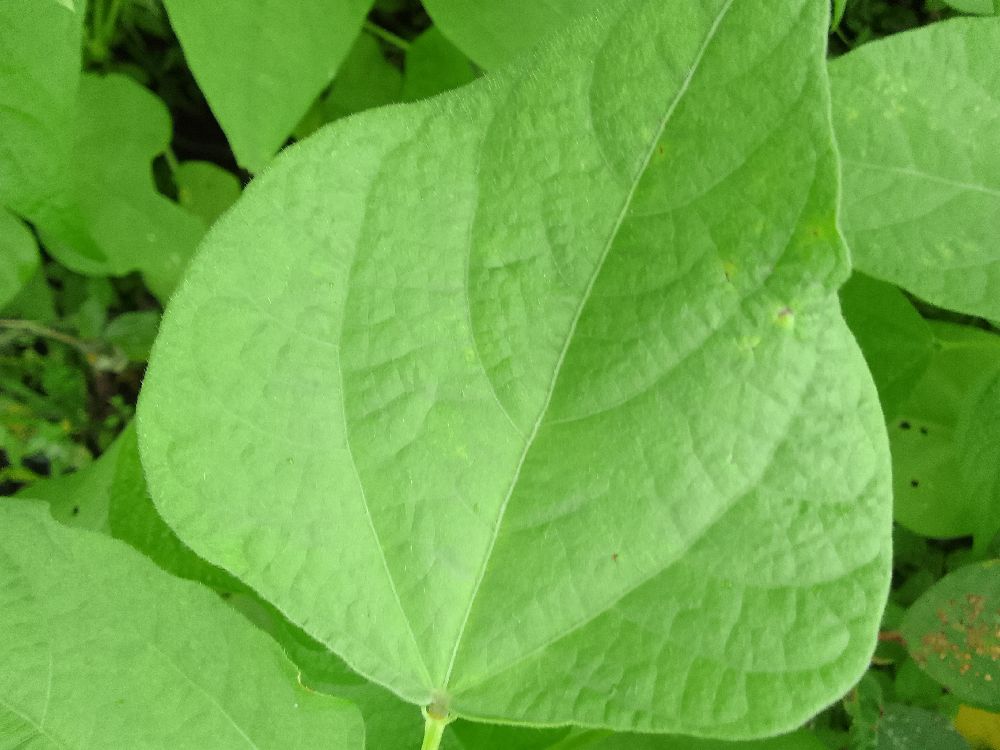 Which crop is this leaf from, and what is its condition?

common bean, healthy
